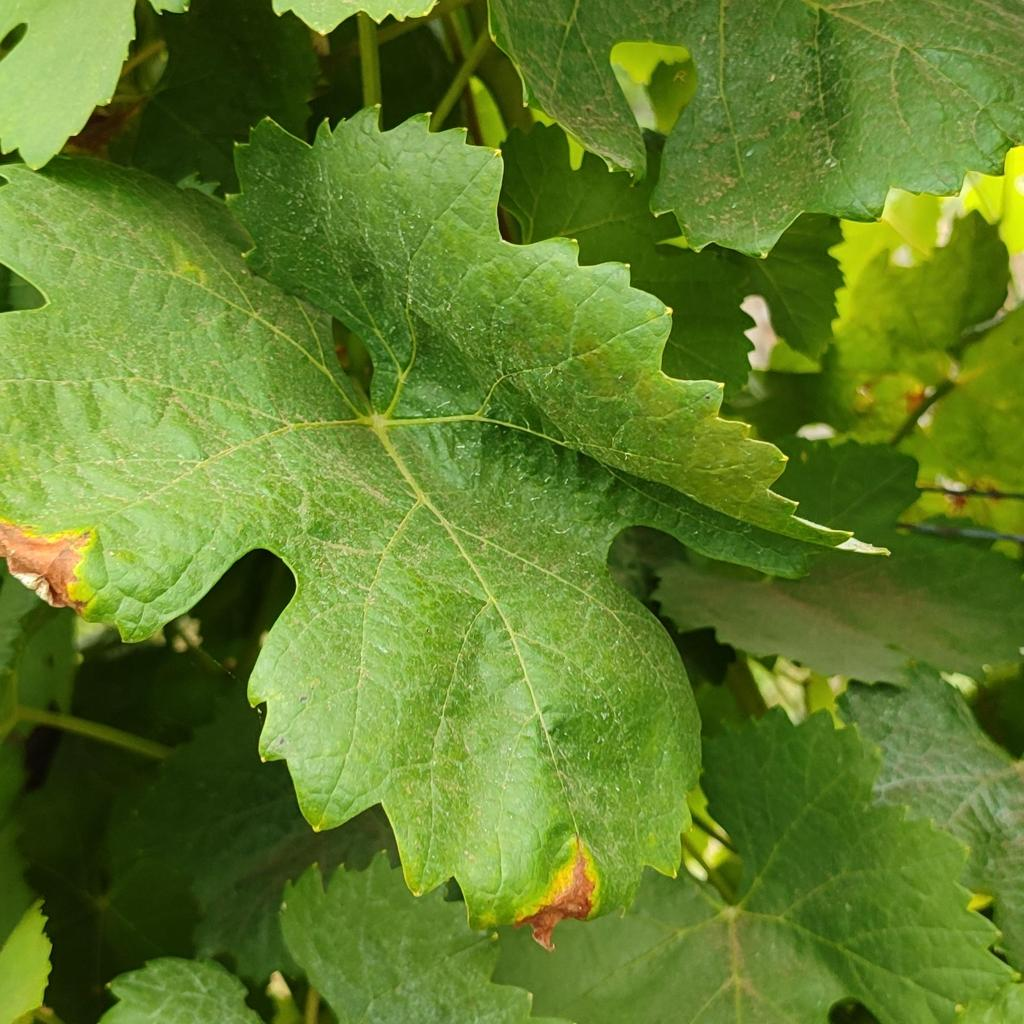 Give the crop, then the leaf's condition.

grapevine, downy mildew
